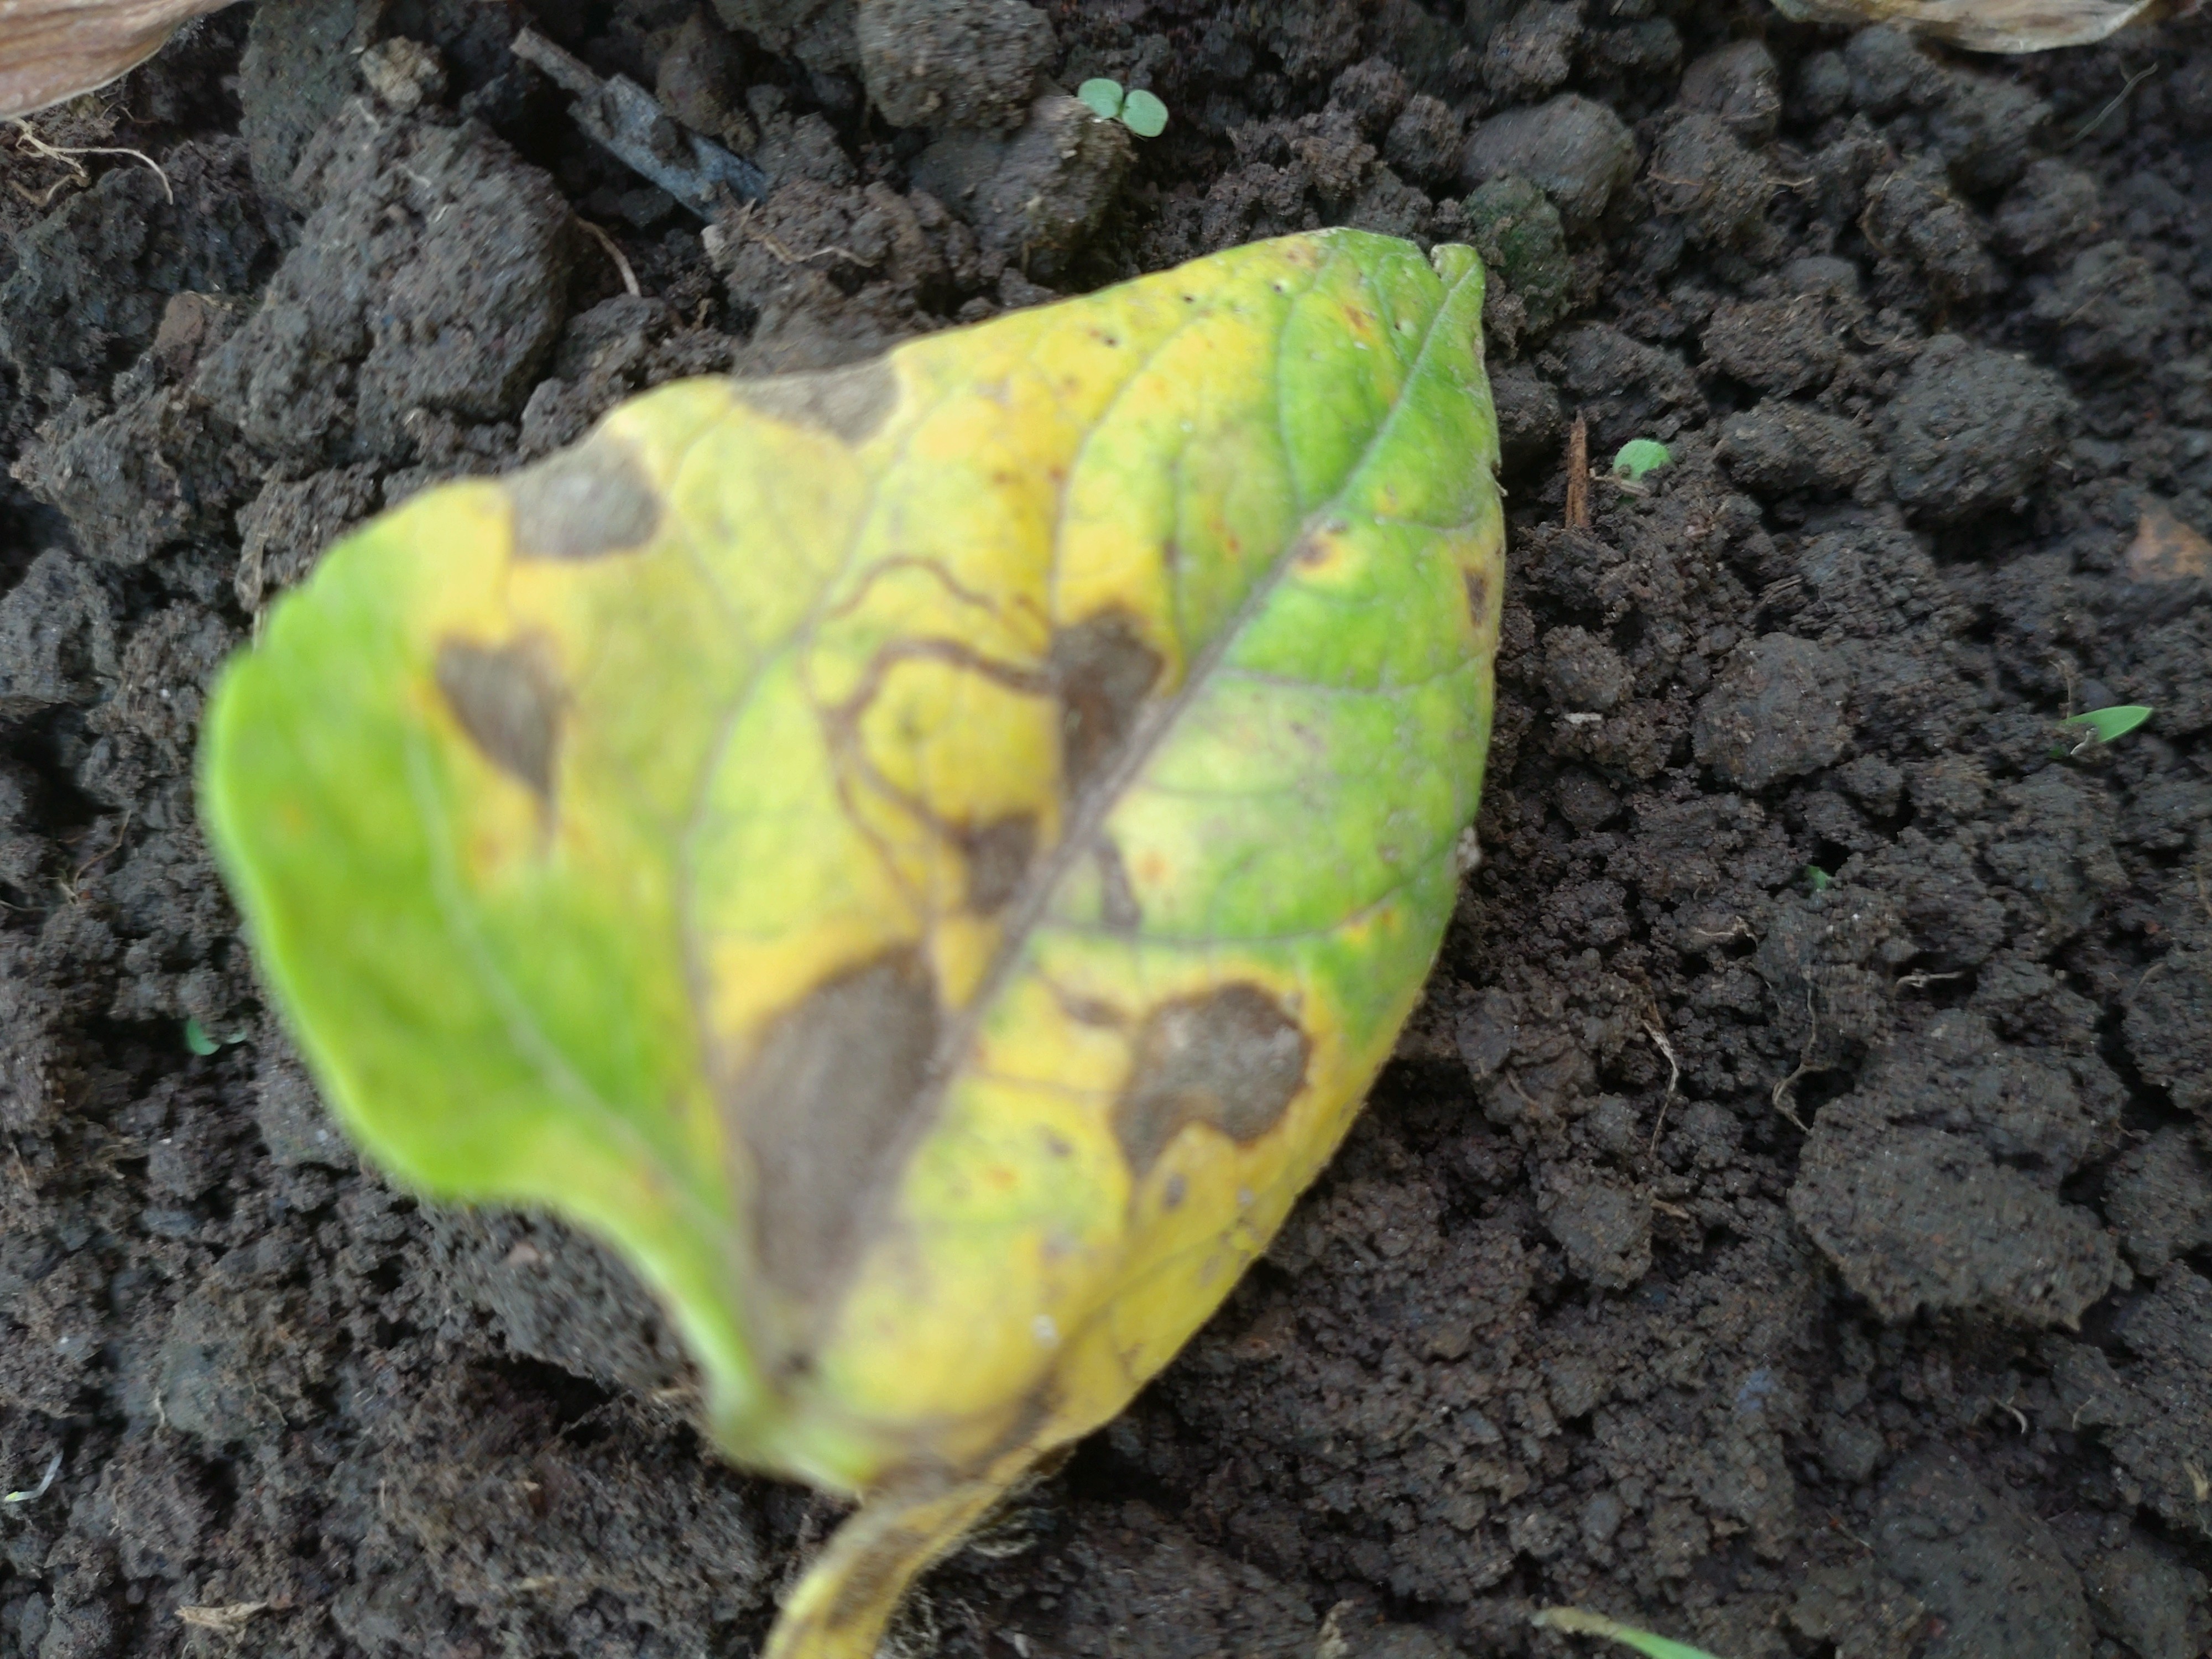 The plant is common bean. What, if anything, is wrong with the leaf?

anthracnose
